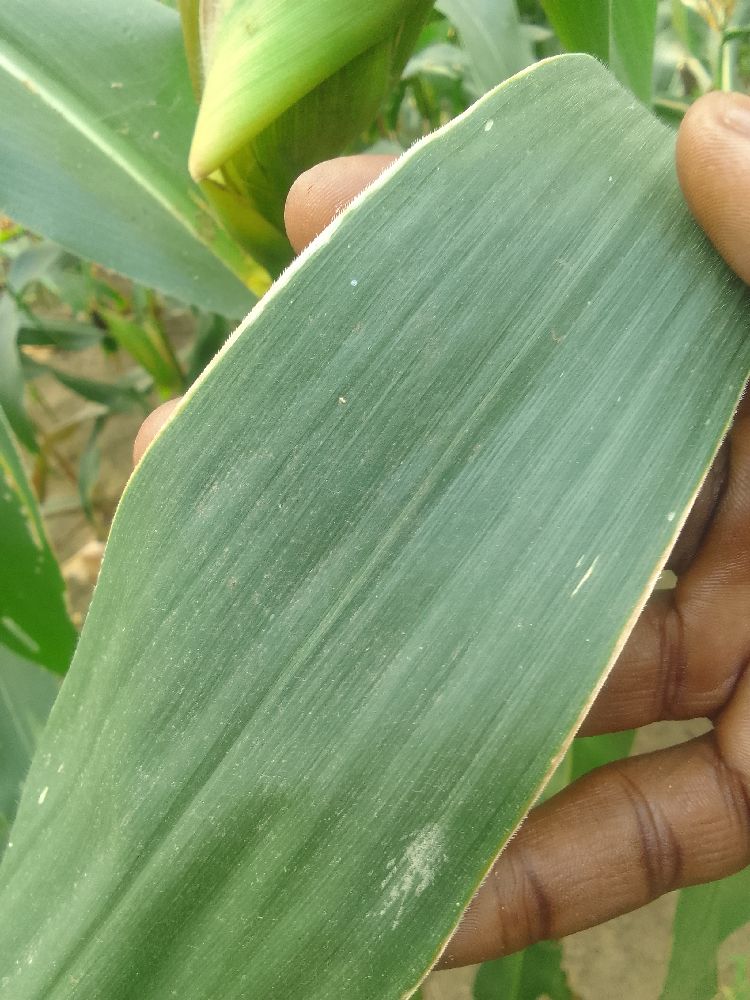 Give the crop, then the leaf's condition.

maize, healthy
